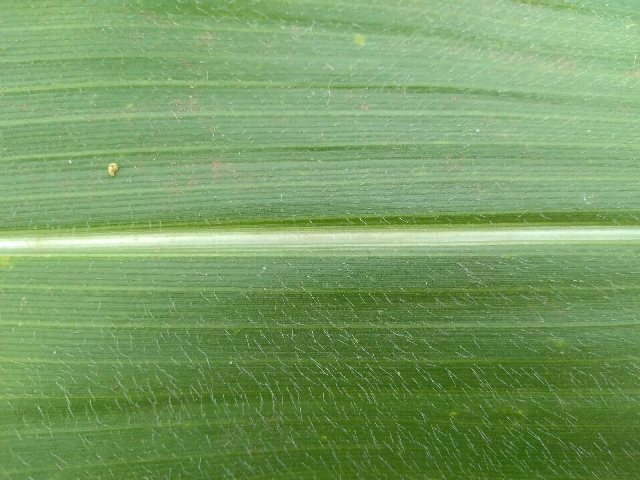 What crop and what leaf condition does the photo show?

maize, healthy
